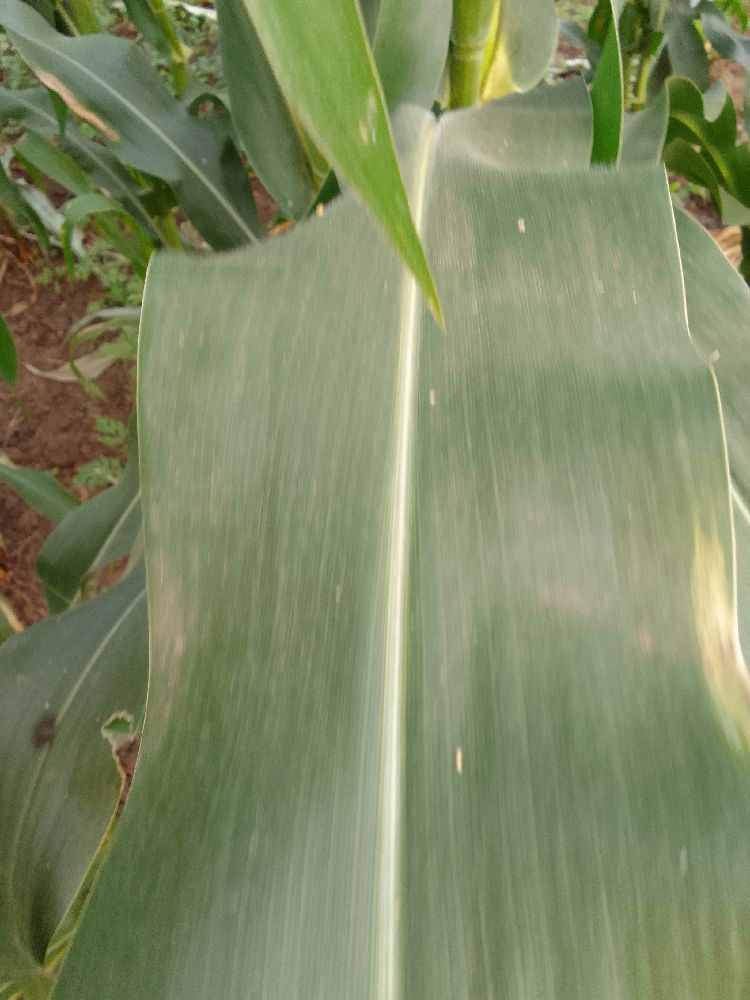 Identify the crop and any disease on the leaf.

maize, healthy
